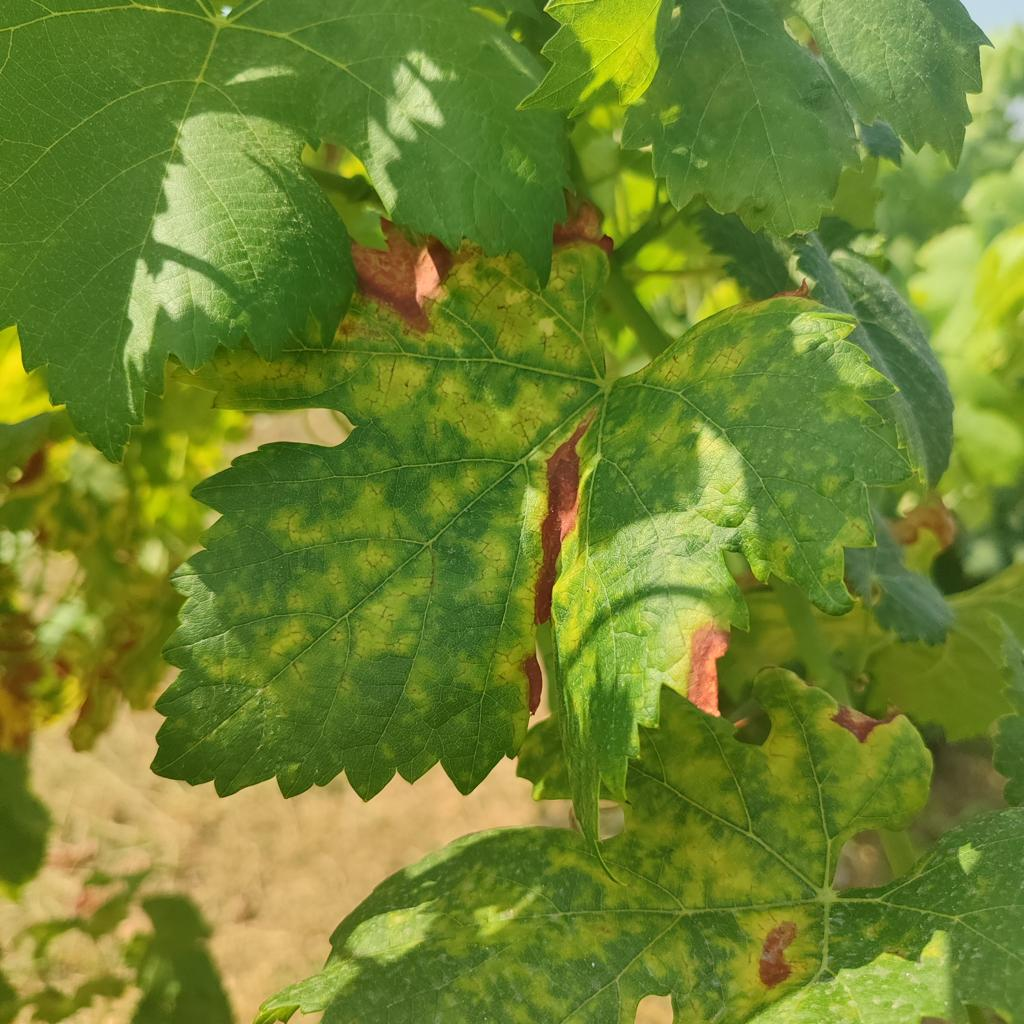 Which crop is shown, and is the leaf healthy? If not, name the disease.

grapevine, esca complex
